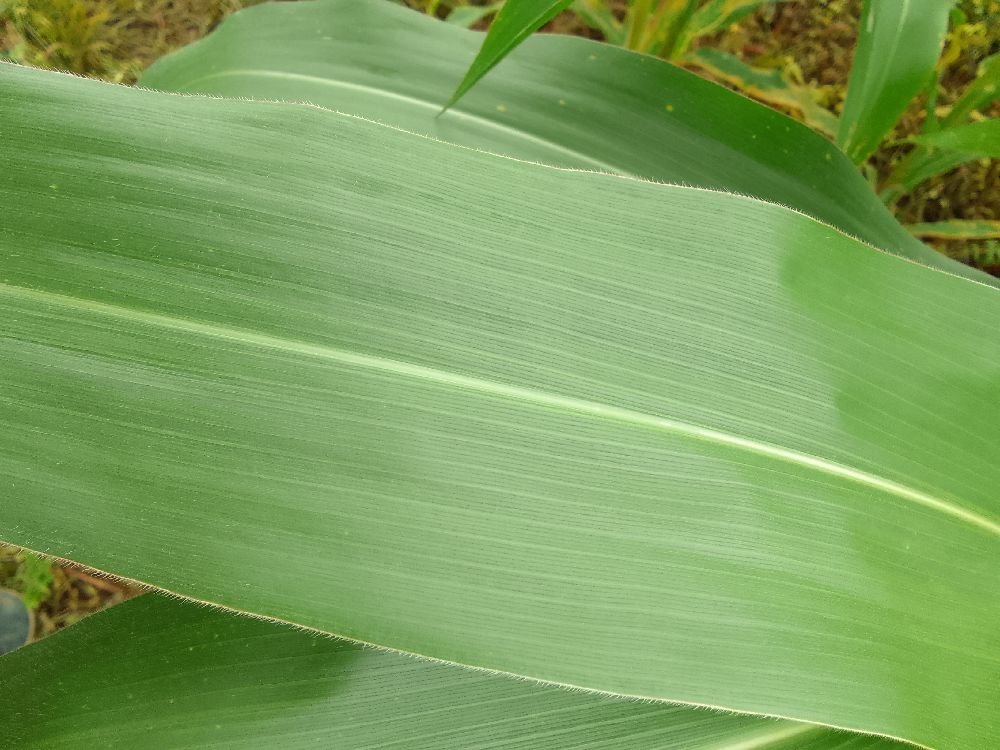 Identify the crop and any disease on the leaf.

maize, healthy
